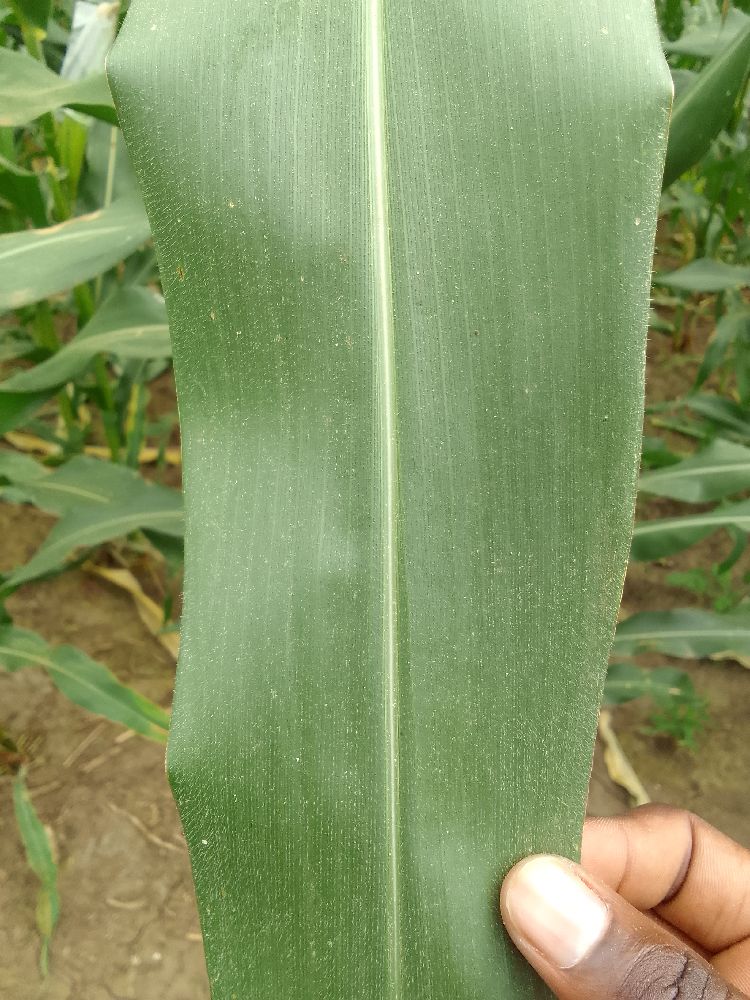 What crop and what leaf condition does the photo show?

maize, healthy
